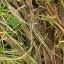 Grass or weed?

grass
